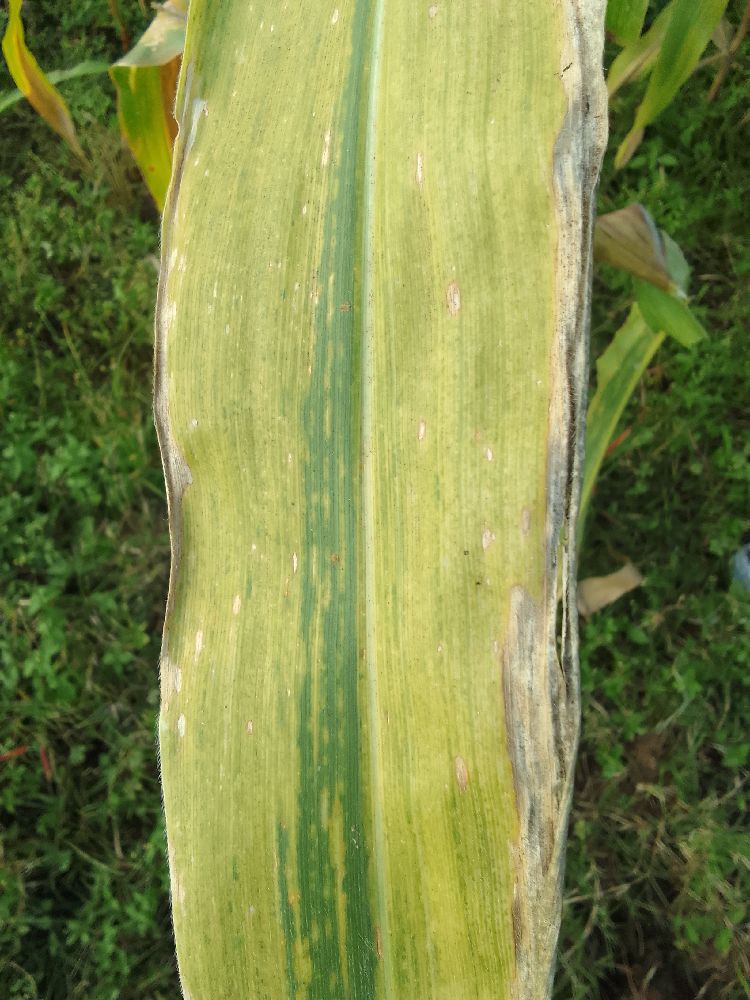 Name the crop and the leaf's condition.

maize, maize lethal necrosis
